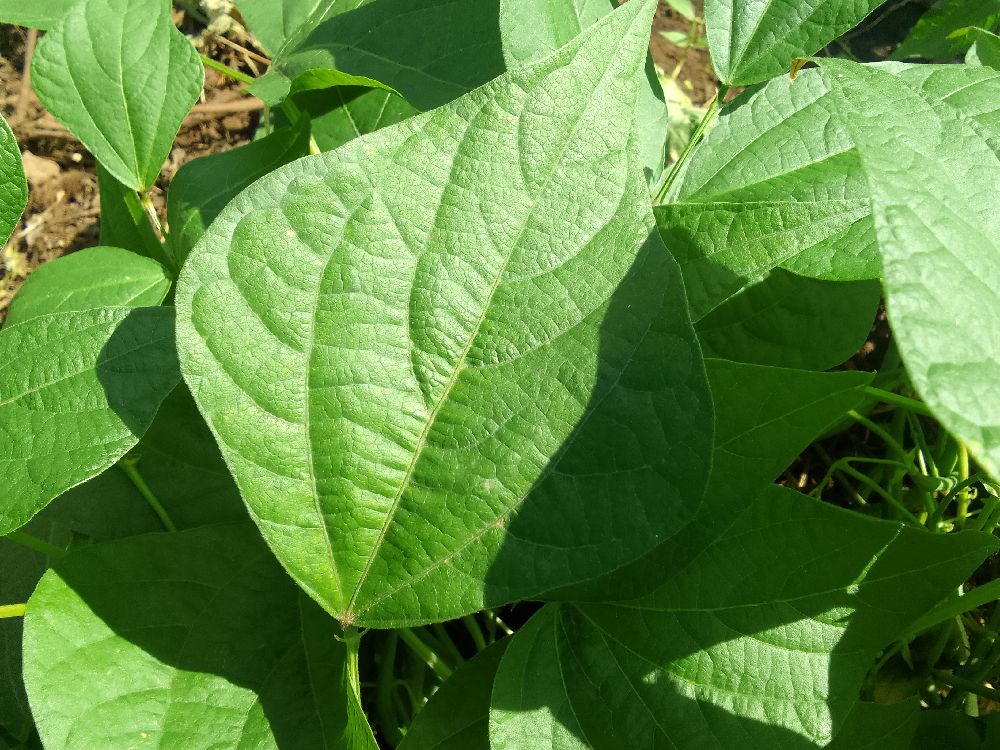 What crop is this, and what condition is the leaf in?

common bean, healthy
